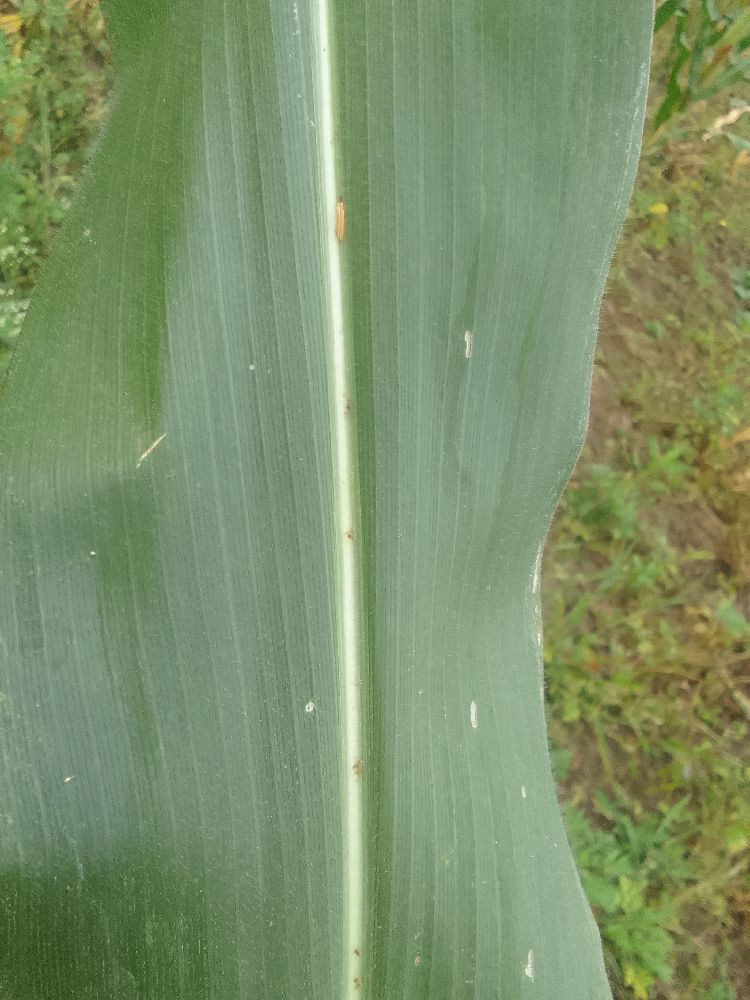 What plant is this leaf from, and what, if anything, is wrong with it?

maize, healthy
